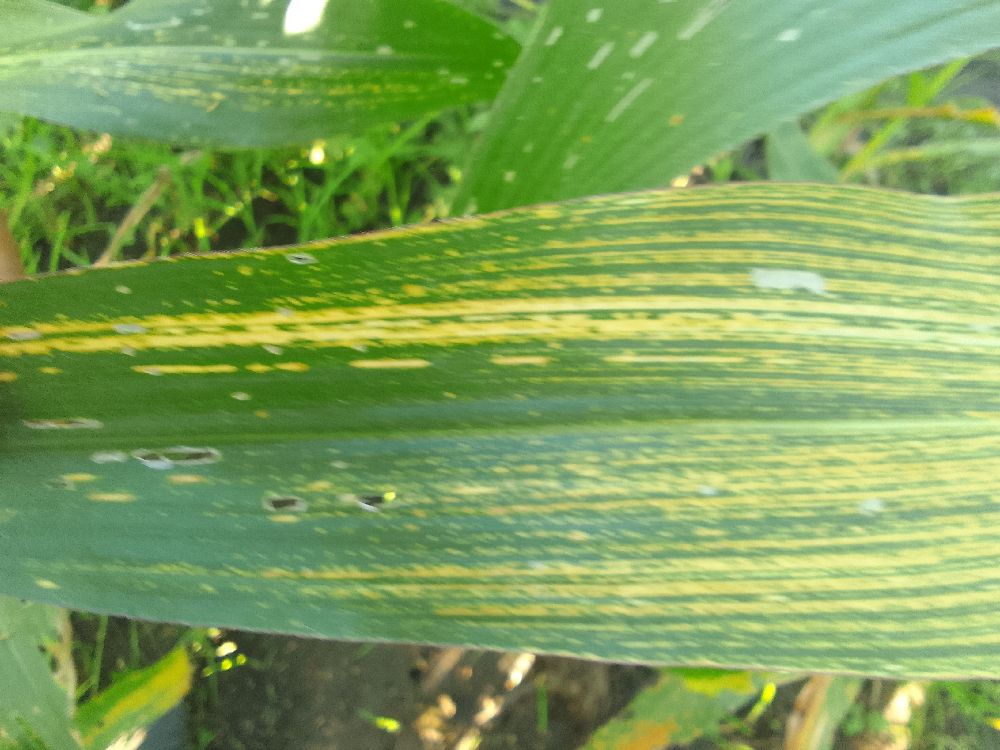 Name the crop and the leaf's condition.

maize, maize streak virus
